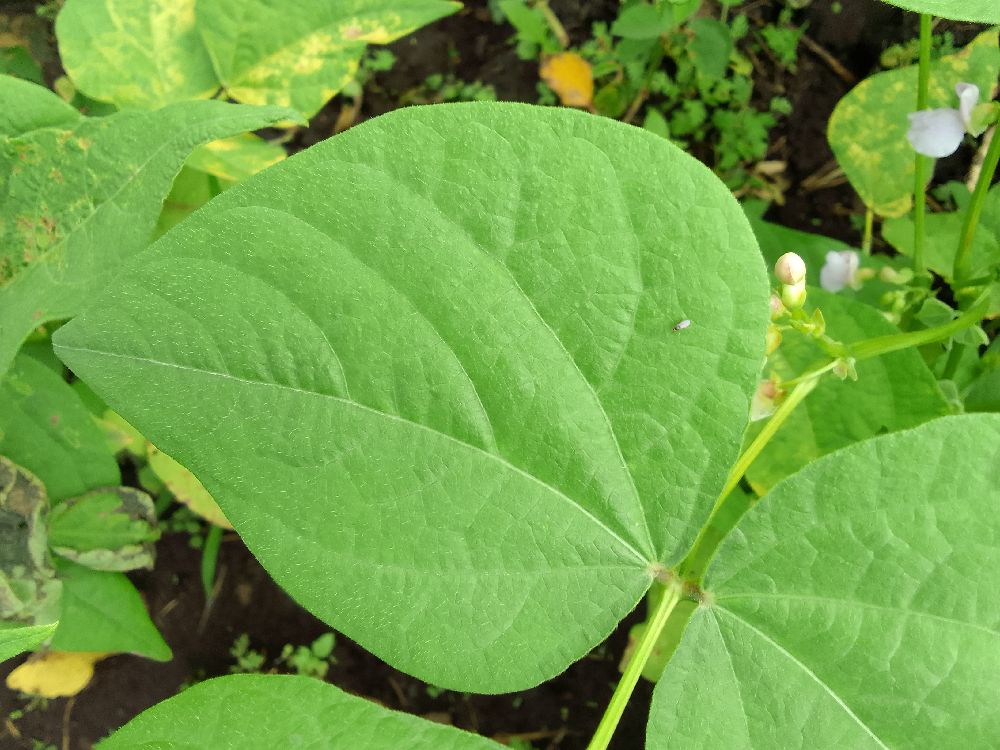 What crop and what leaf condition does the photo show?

common bean, healthy
